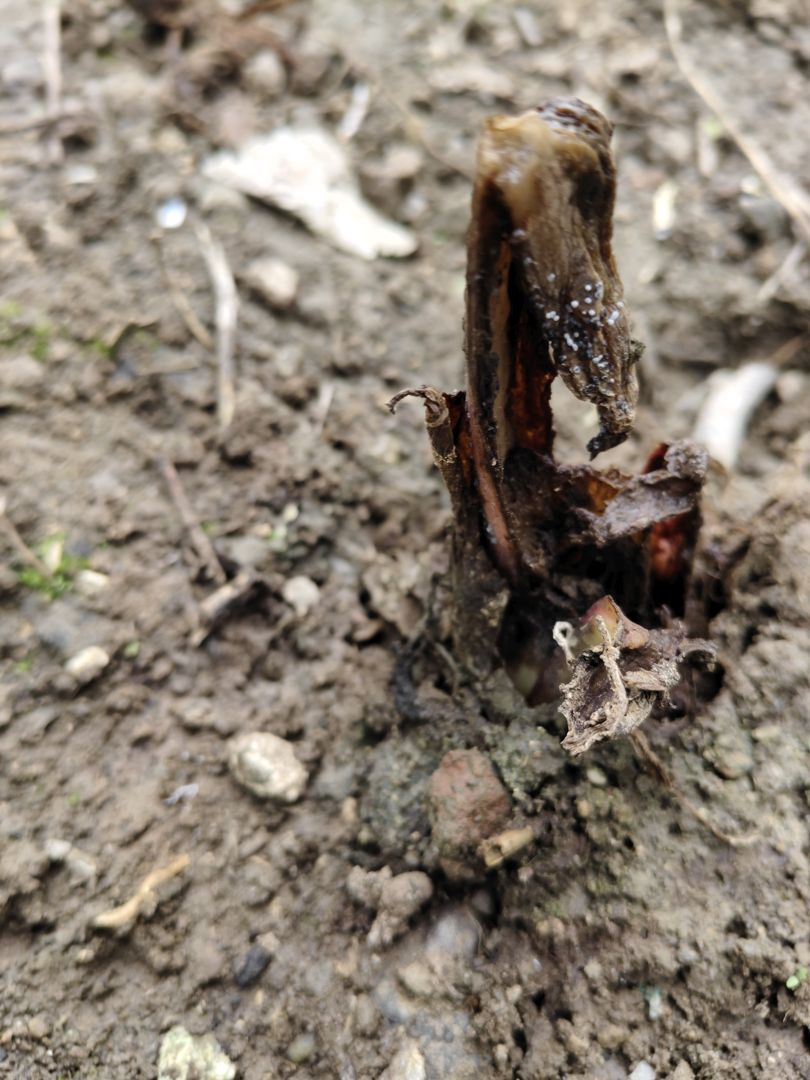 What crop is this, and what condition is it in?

taro, root rot
